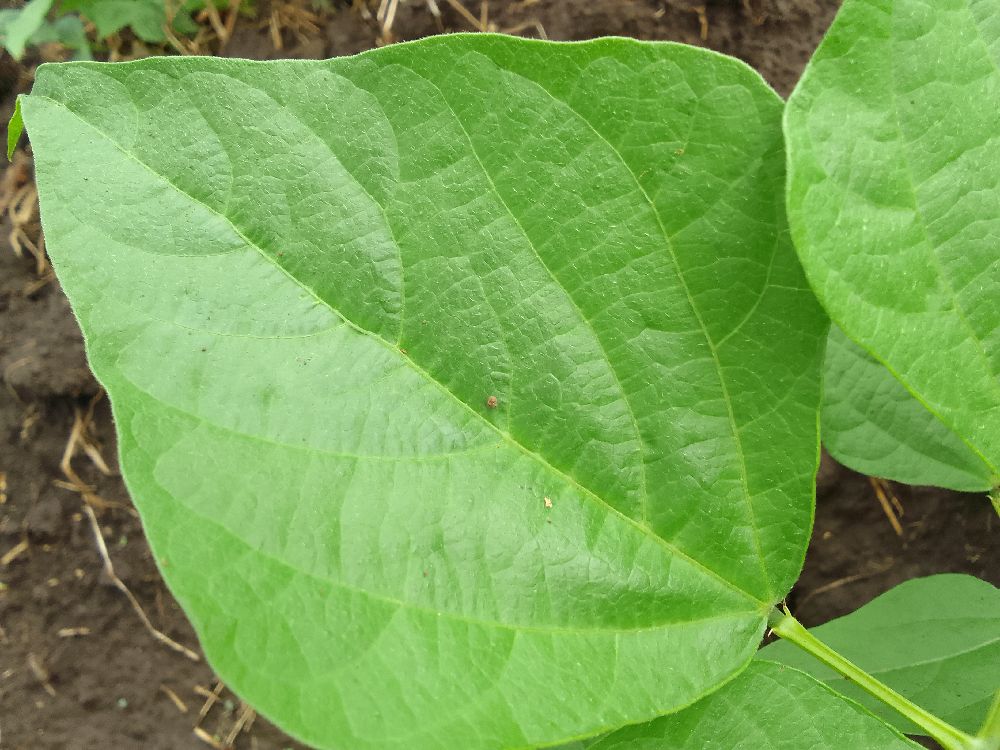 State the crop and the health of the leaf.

common bean, healthy
